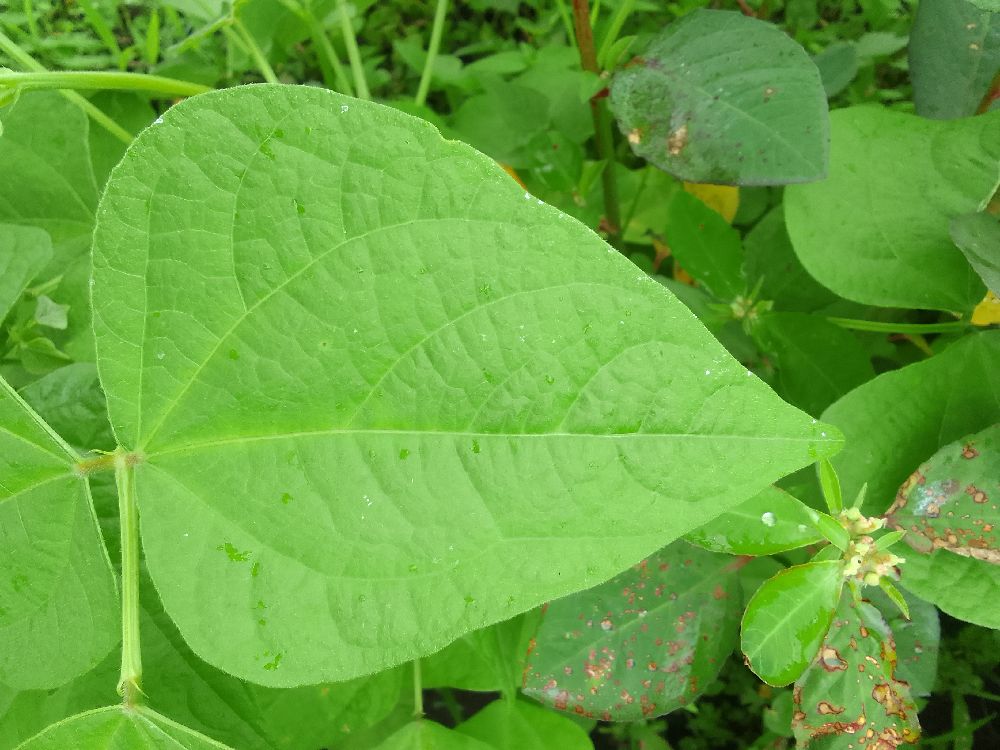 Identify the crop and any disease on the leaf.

common bean, healthy
